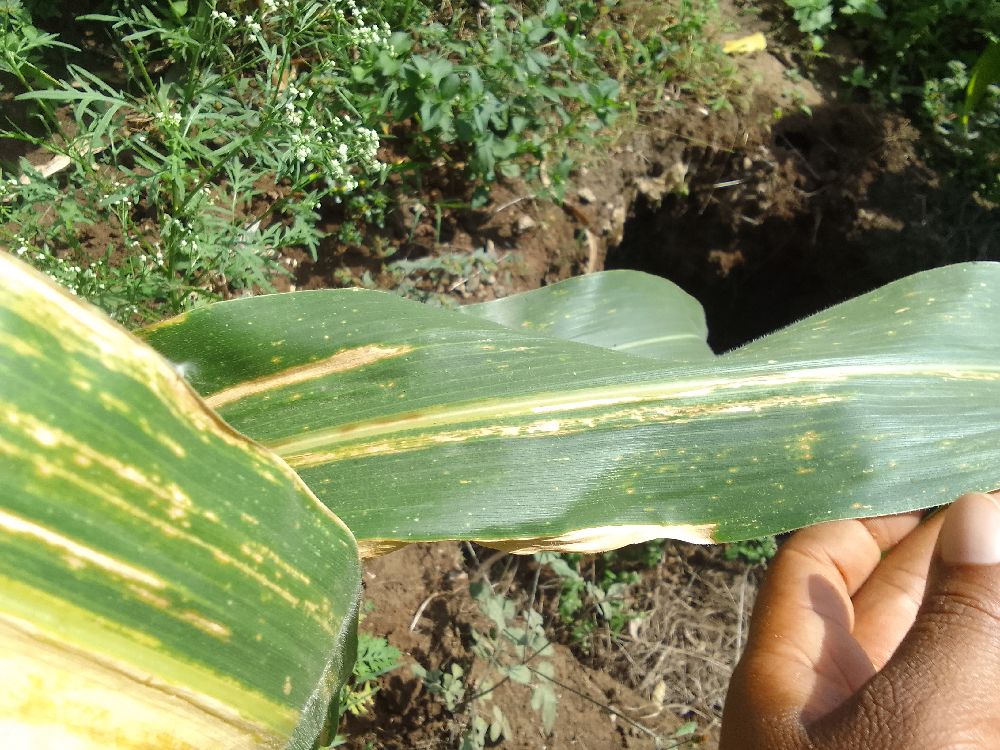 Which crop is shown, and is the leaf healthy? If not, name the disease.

maize, maize lethal necrosis
